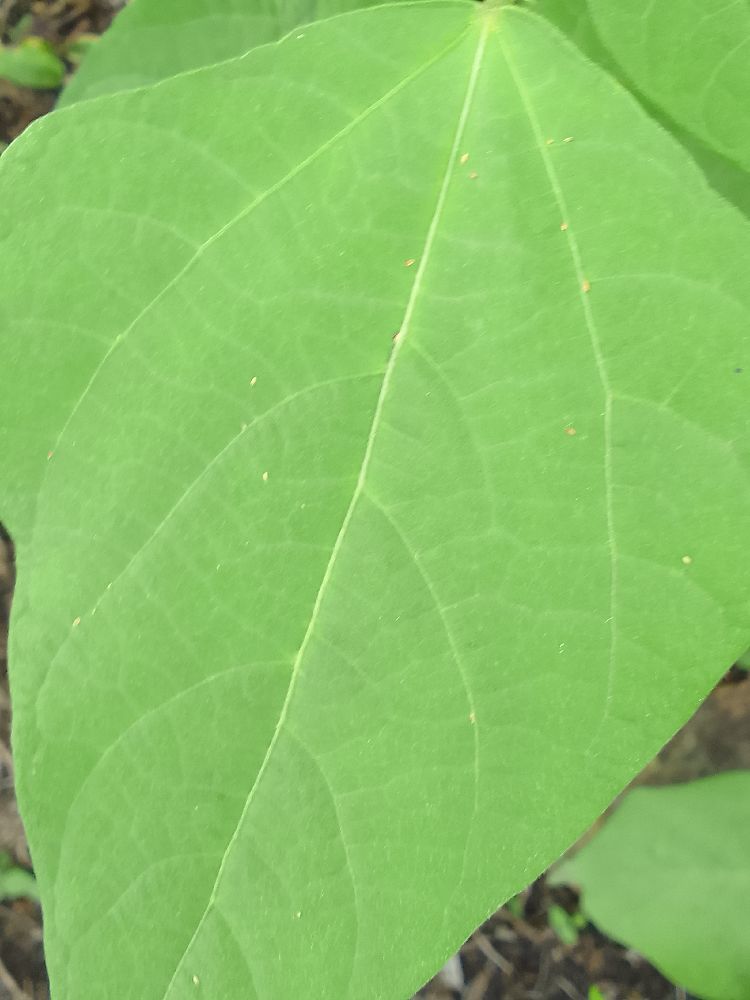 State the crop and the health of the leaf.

common bean, healthy
